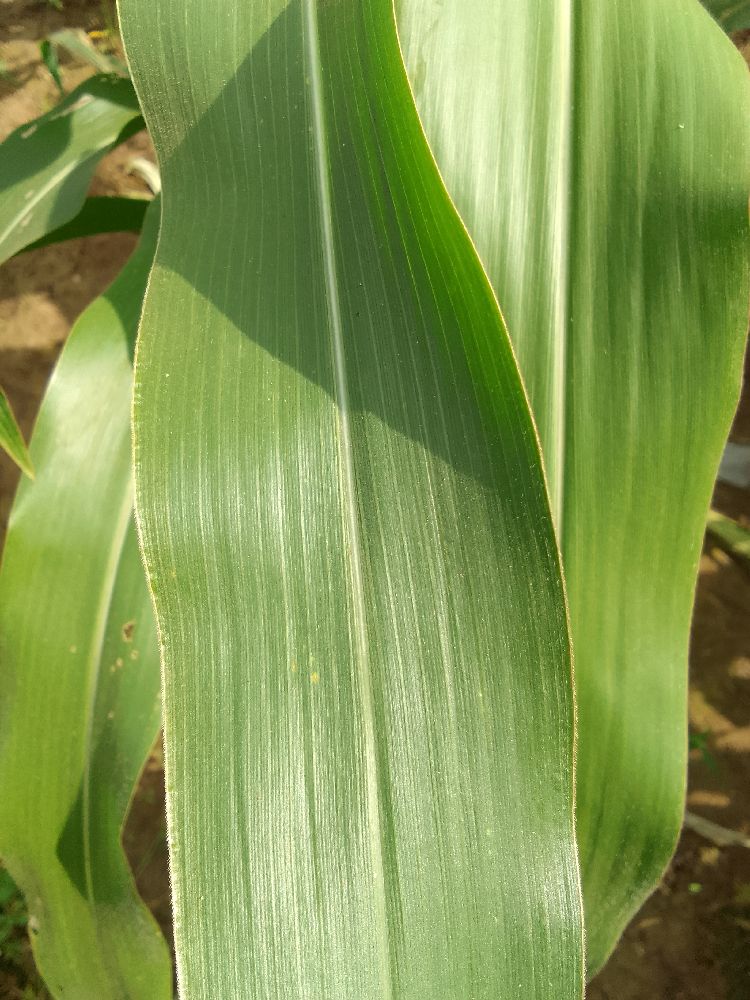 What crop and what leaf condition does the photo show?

maize, healthy
